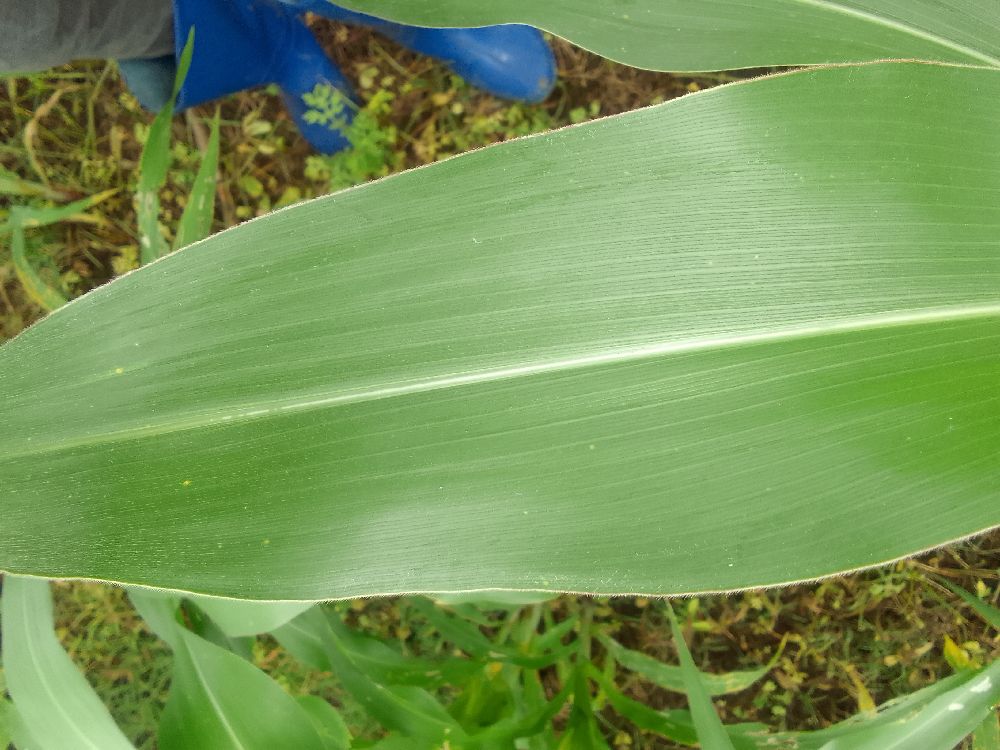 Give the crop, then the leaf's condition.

maize, healthy
